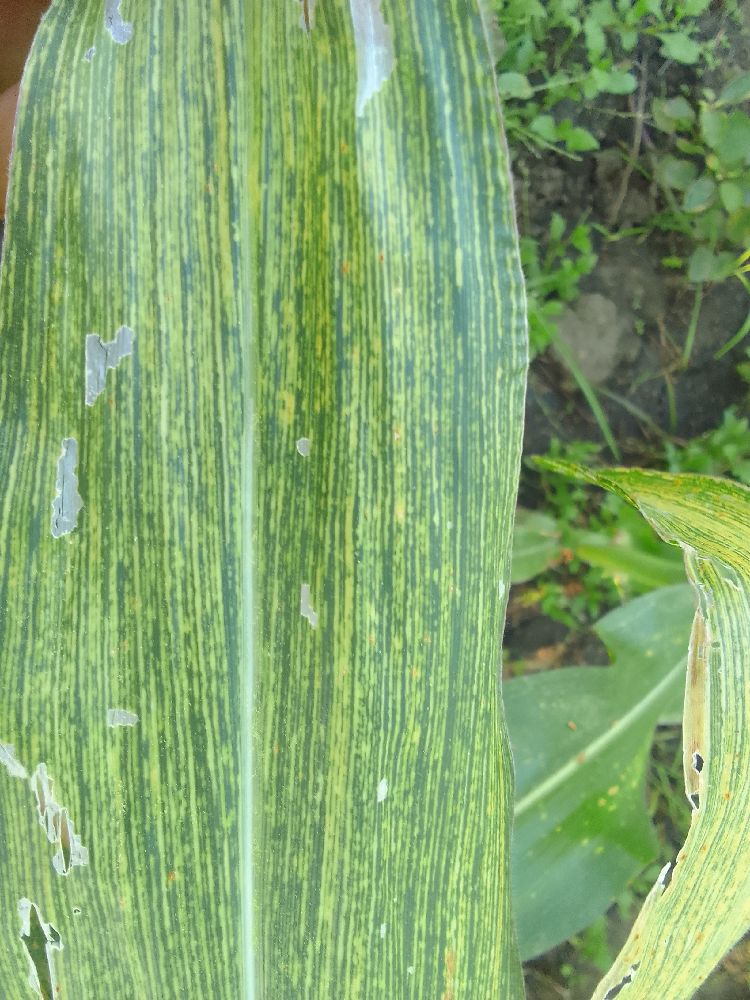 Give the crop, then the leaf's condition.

maize, maize streak virus
